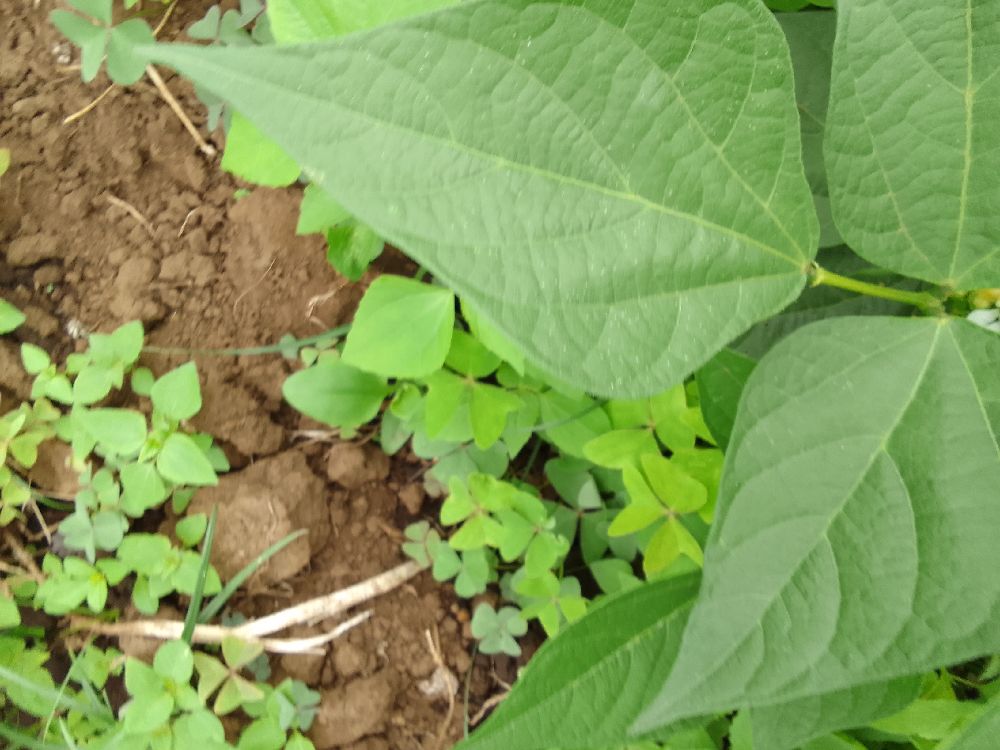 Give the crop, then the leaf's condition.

common bean, healthy
